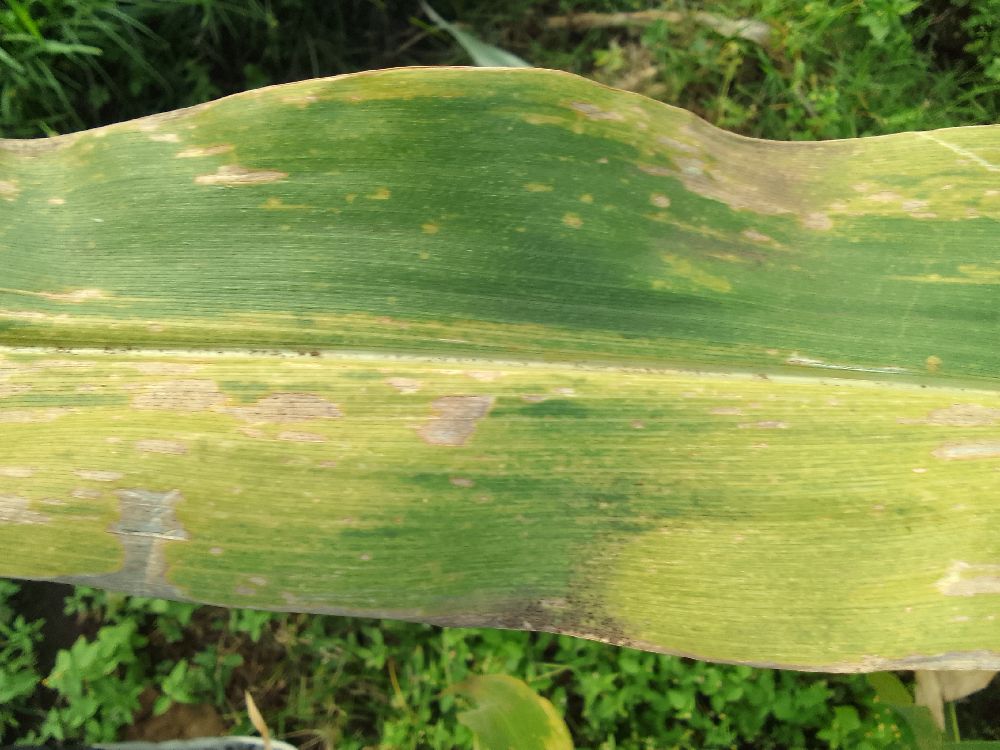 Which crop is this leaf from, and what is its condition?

maize, maize lethal necrosis
